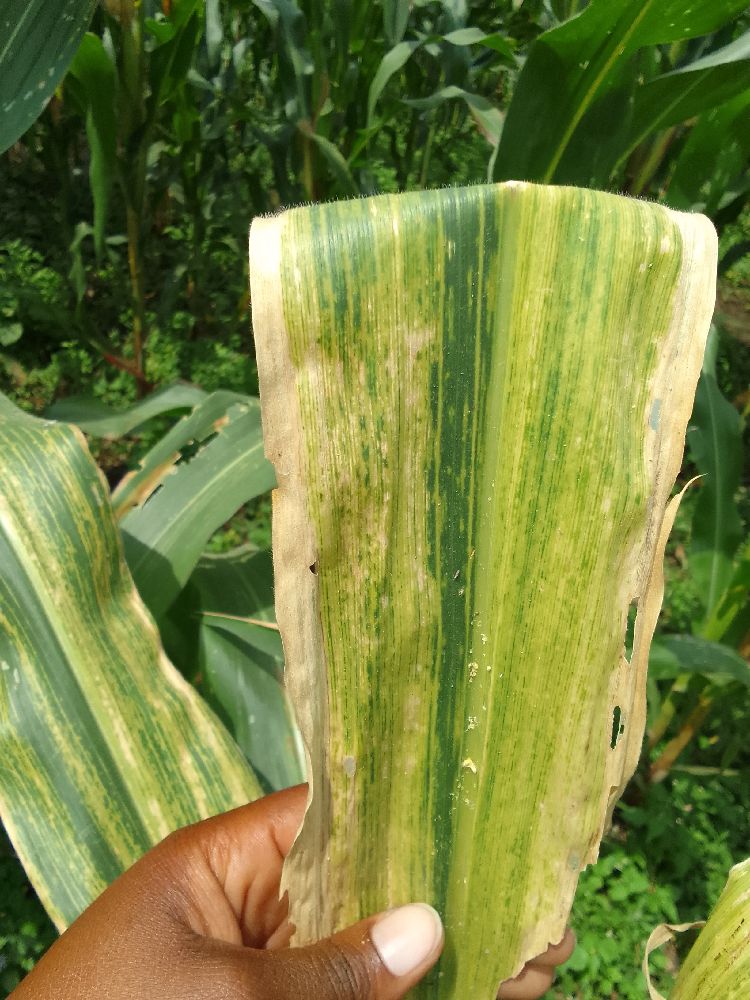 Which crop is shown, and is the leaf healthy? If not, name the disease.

maize, maize lethal necrosis
